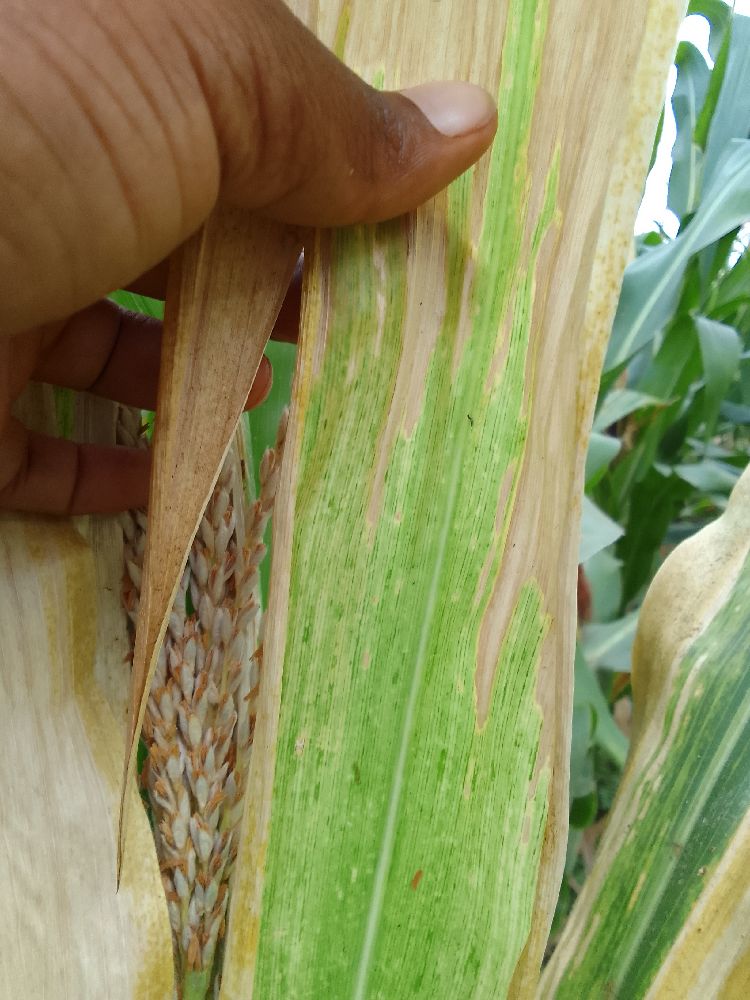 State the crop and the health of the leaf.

maize, maize lethal necrosis
